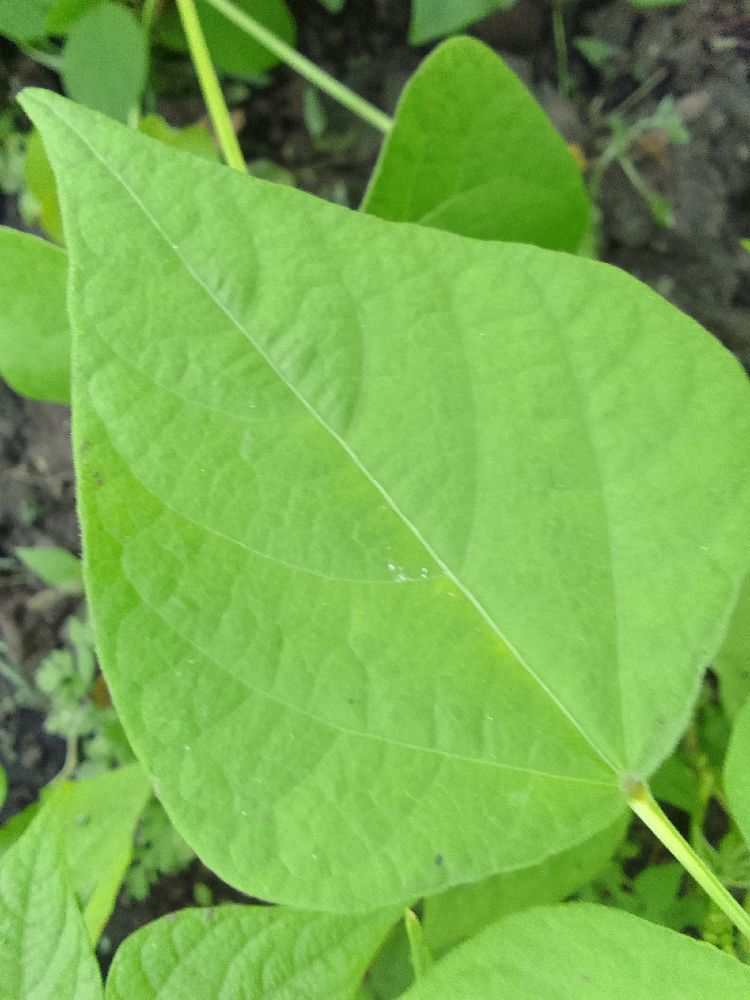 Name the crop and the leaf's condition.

common bean, healthy
